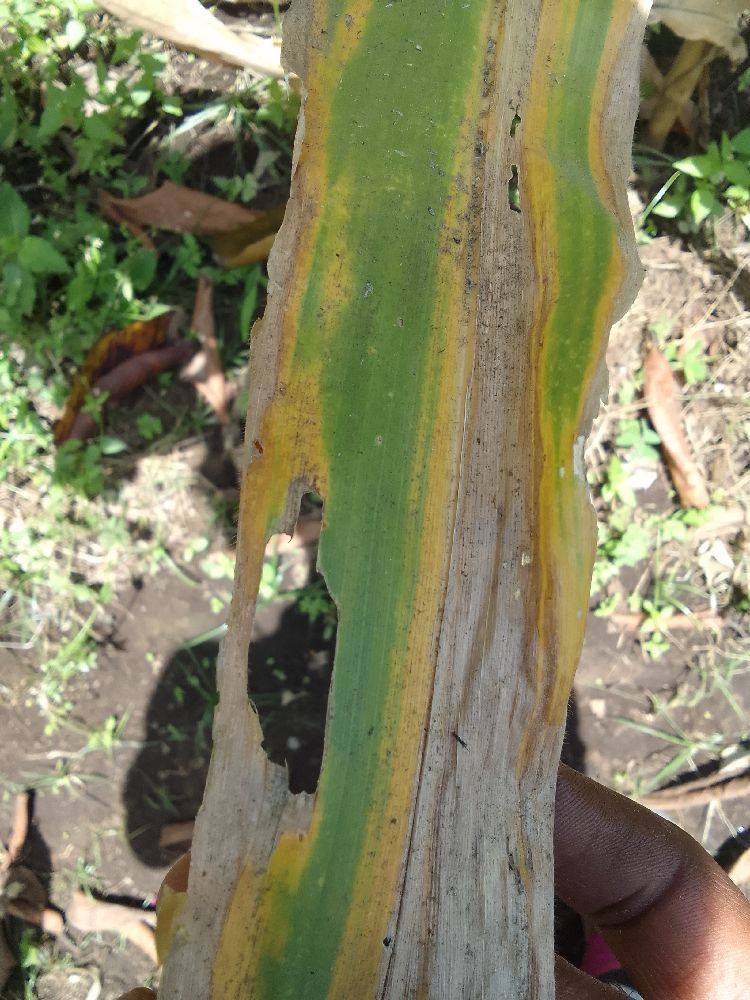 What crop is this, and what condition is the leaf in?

maize, maize lethal necrosis
